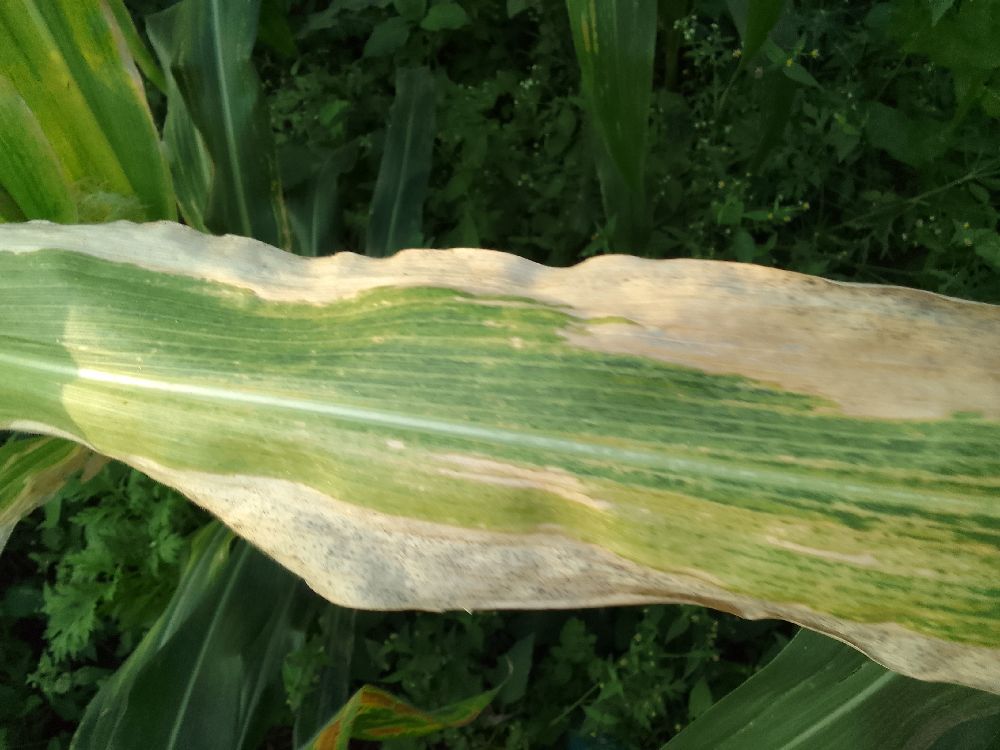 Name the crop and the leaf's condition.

maize, maize lethal necrosis
